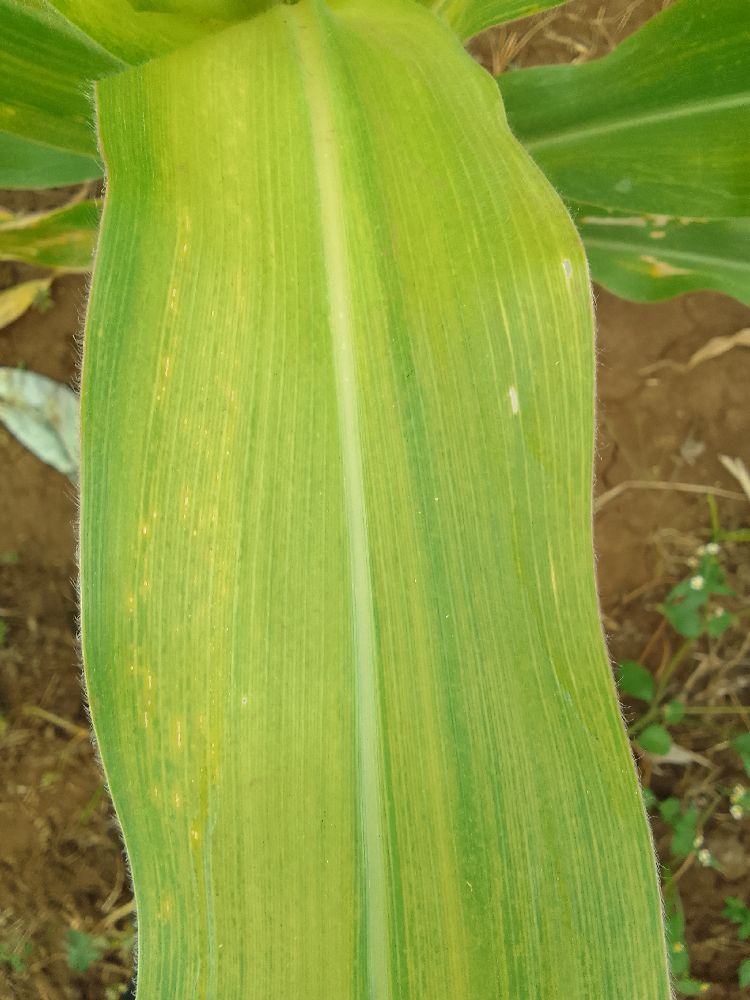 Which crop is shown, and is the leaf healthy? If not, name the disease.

maize, maize lethal necrosis
